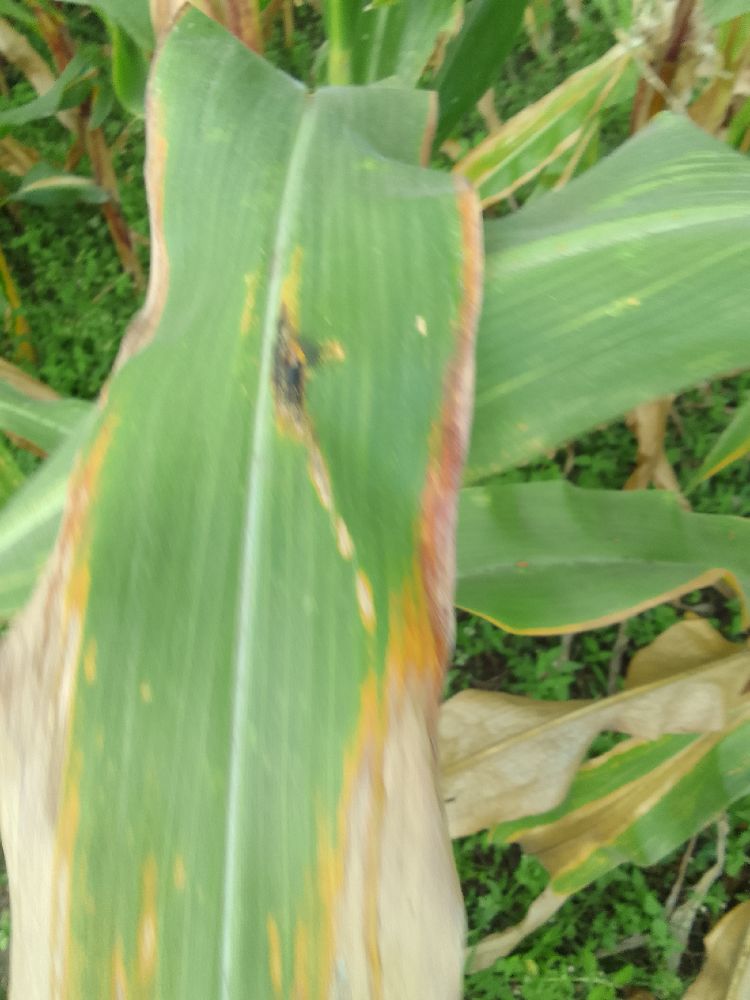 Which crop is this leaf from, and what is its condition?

maize, maize lethal necrosis
